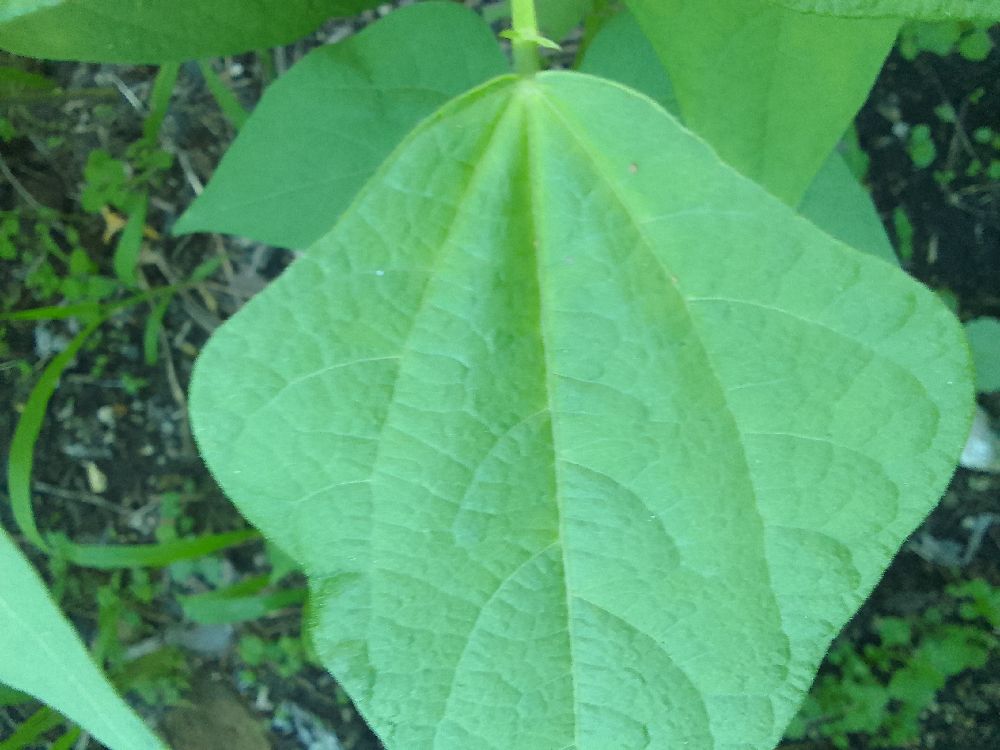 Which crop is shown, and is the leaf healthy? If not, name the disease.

common bean, healthy
